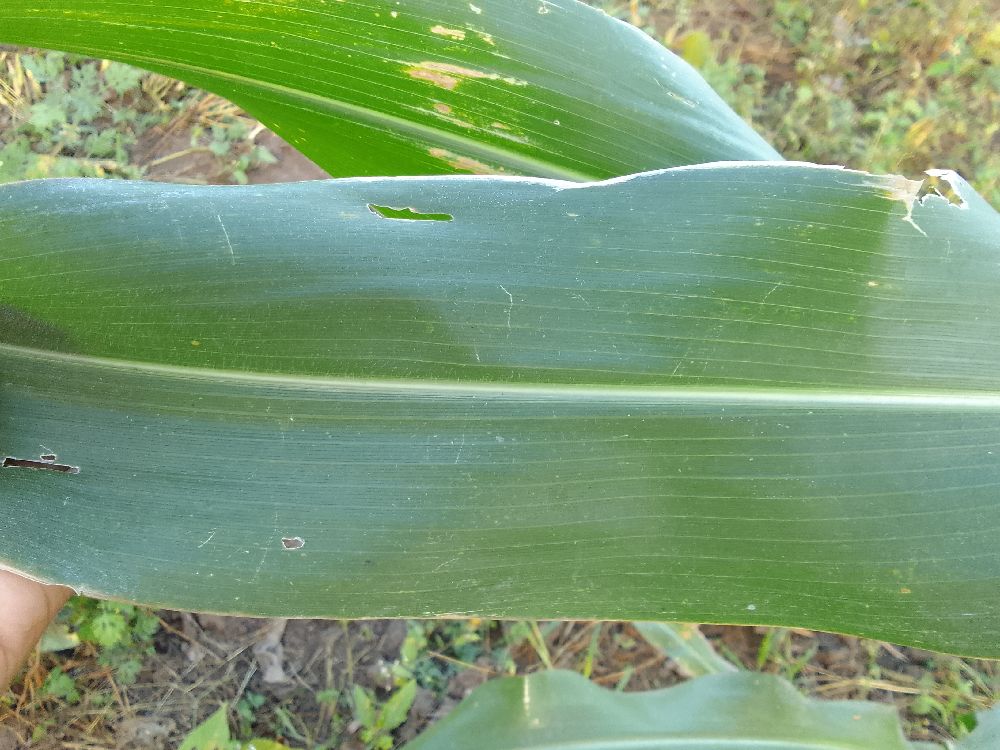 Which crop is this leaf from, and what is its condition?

maize, healthy
